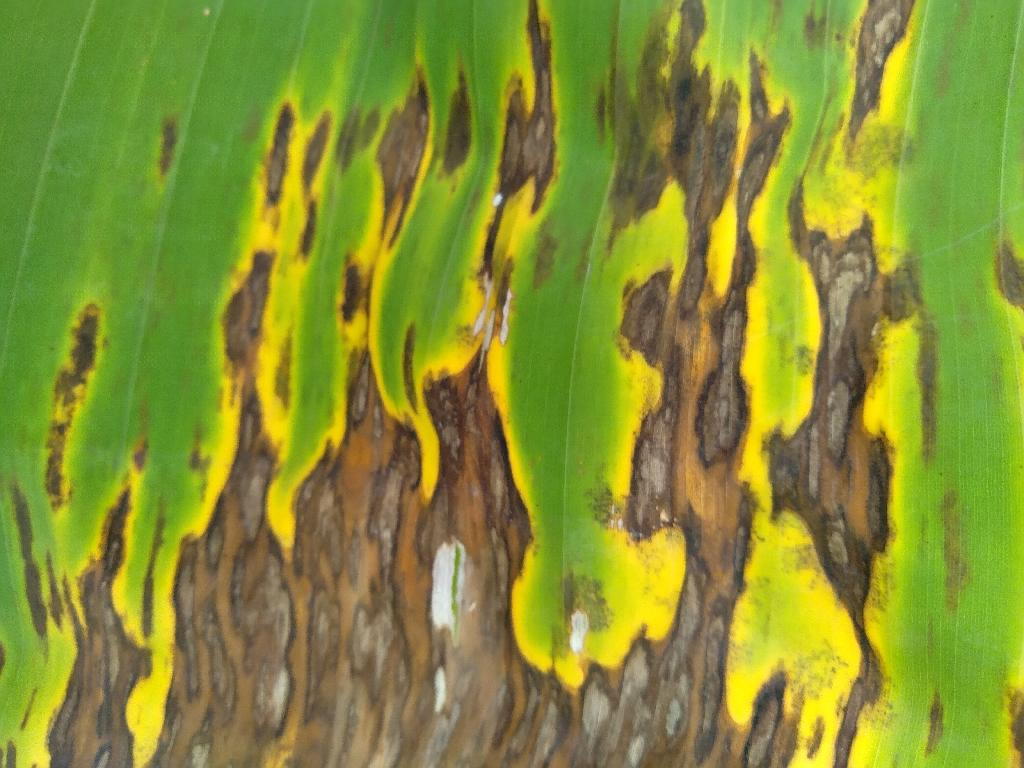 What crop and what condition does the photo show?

banana, black sigatoka
